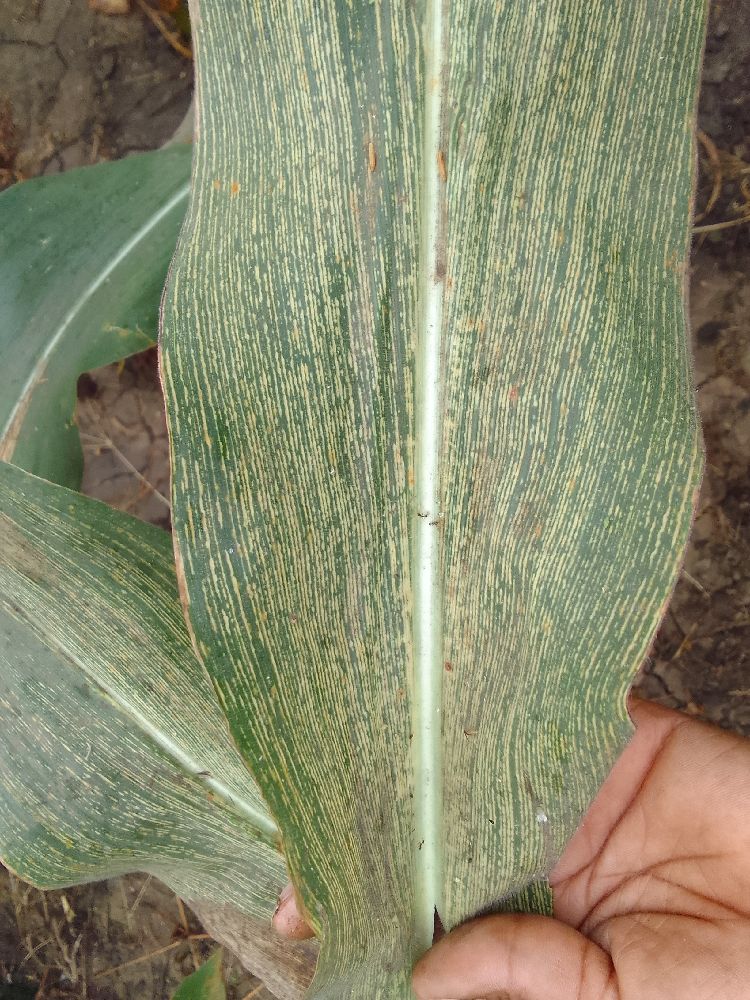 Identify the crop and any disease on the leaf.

maize, maize streak virus
